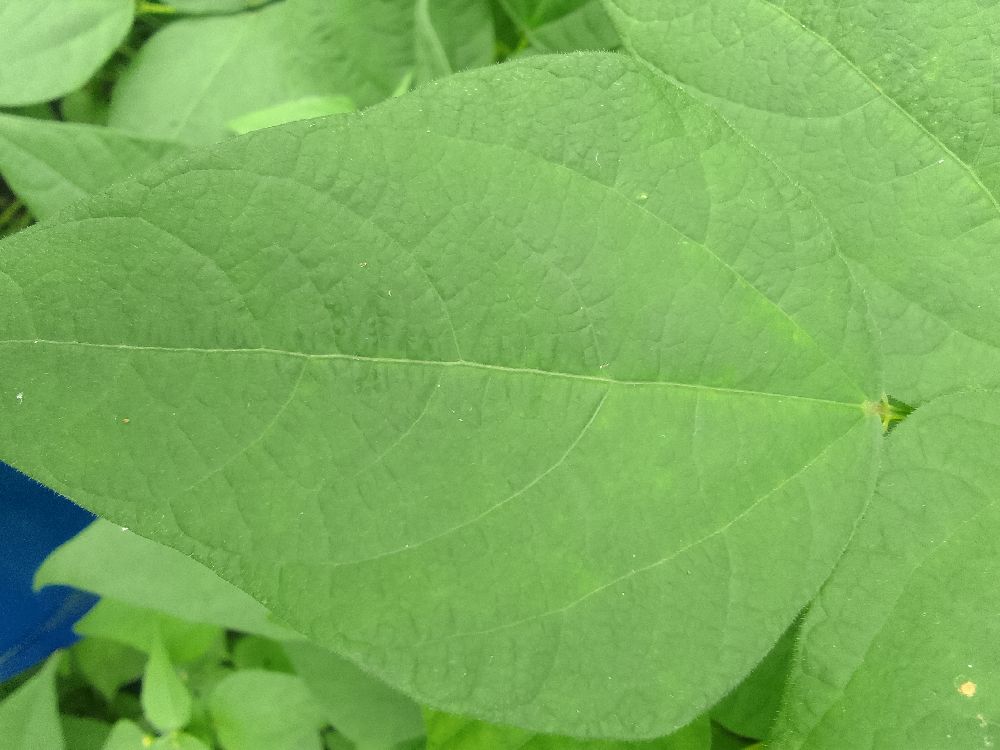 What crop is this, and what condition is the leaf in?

common bean, healthy
